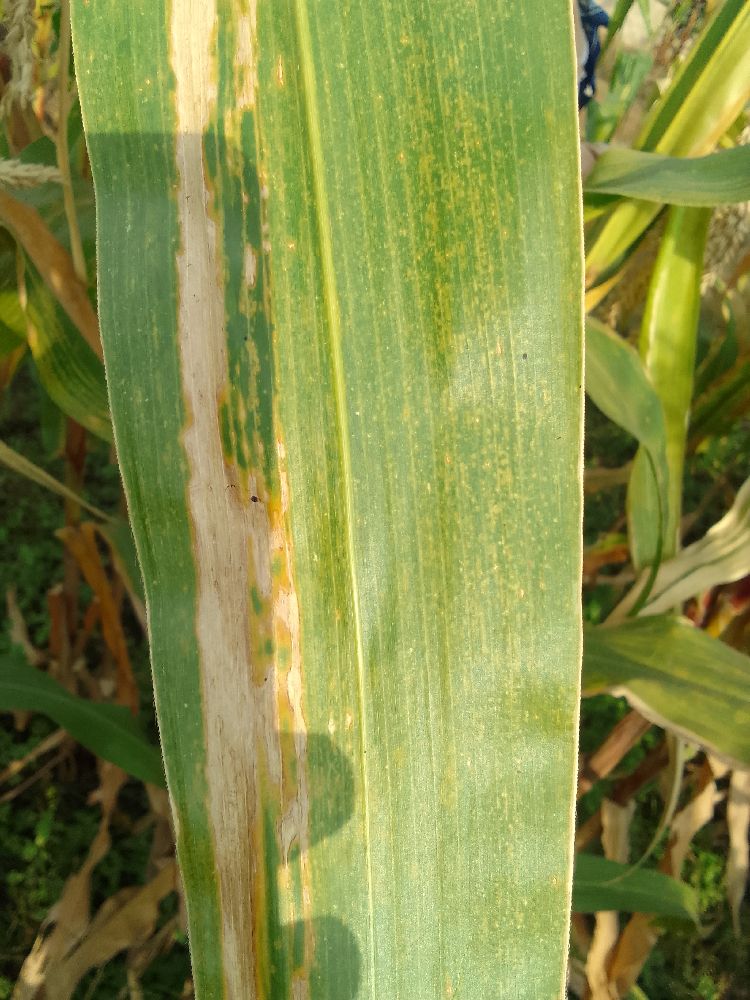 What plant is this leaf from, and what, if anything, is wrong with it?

maize, maize lethal necrosis
